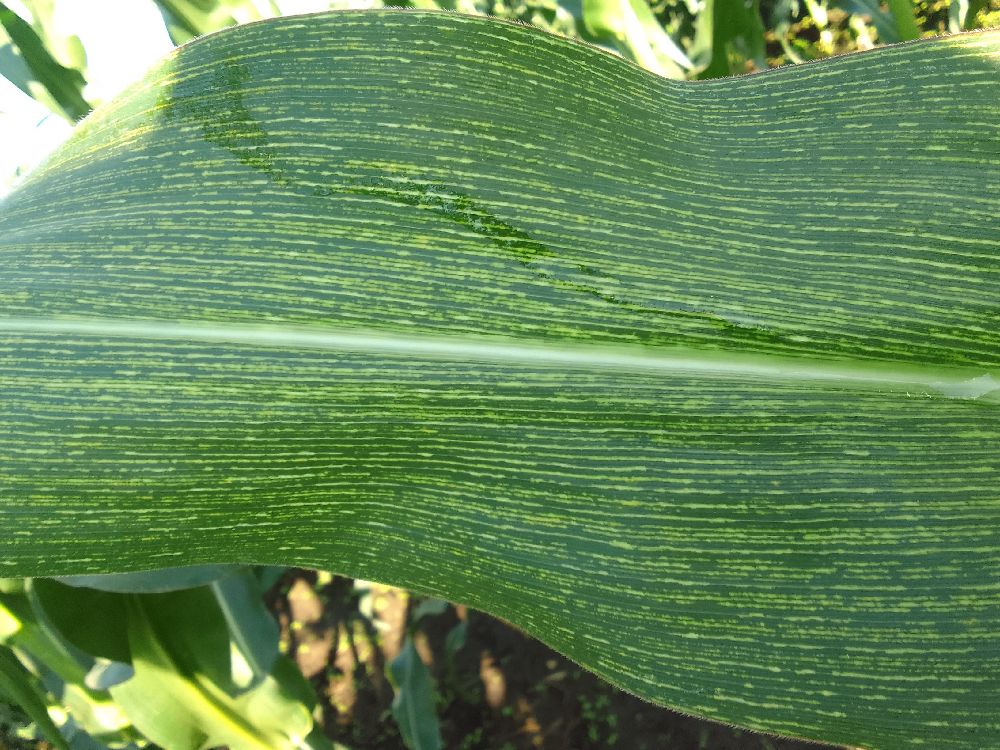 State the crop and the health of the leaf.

maize, maize streak virus
